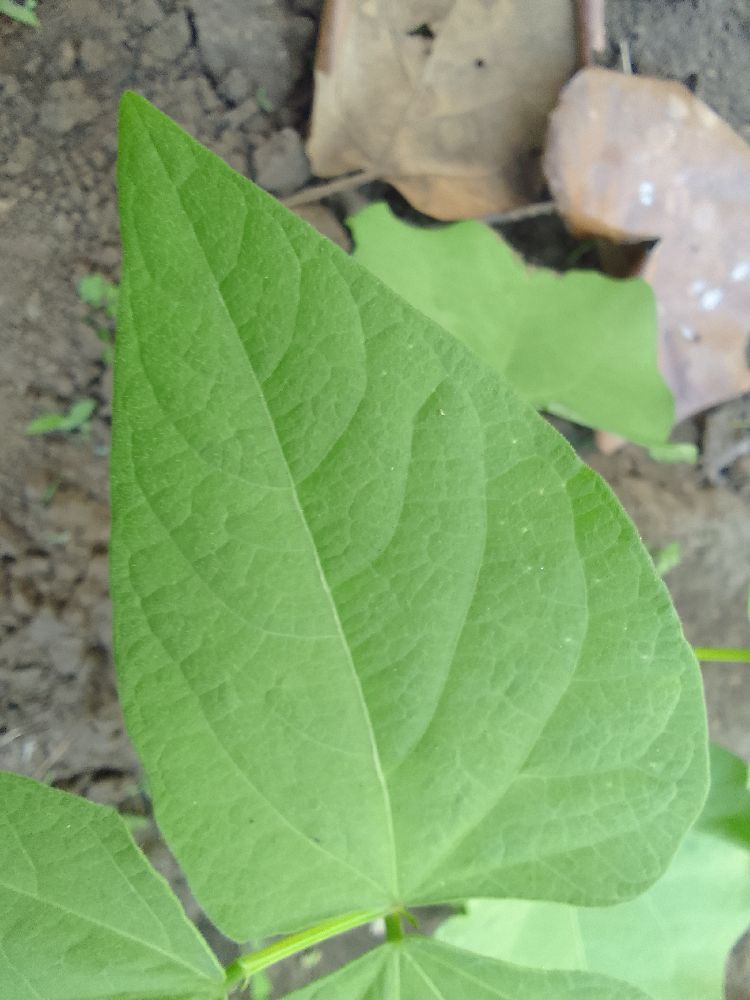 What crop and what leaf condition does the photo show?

common bean, healthy
